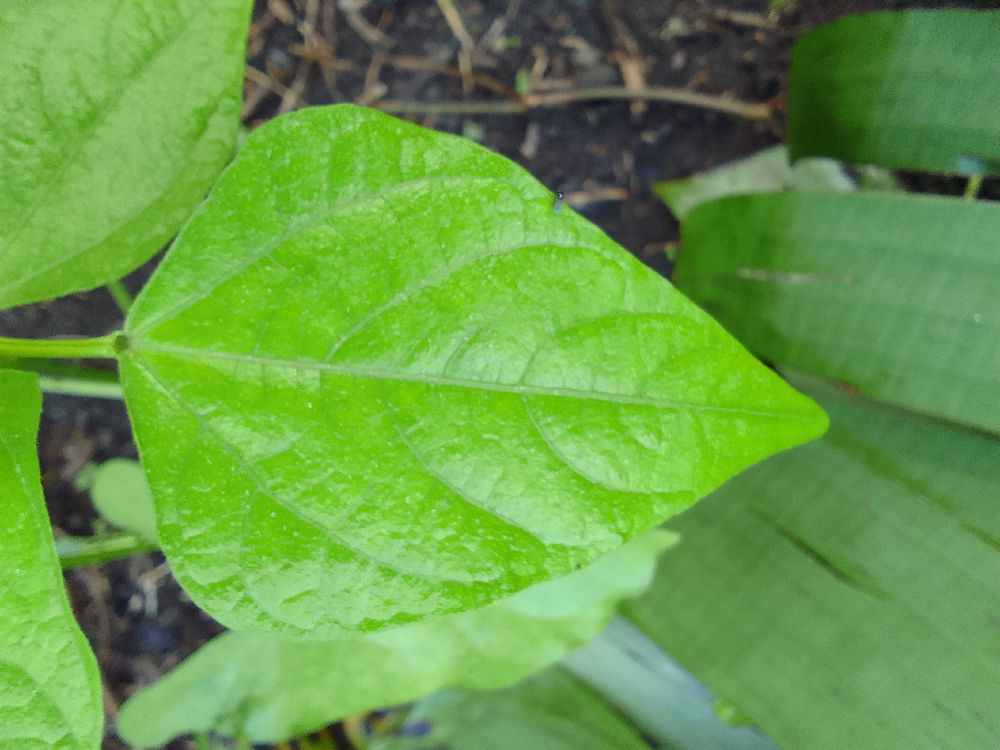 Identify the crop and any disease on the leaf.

common bean, healthy
